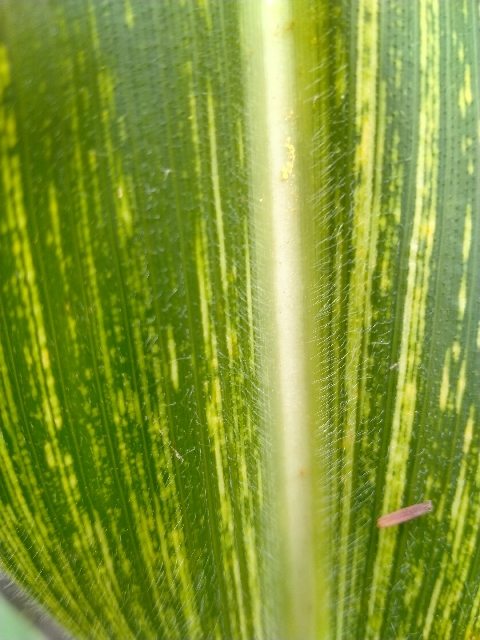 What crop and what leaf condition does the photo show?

maize, maize streak virus
